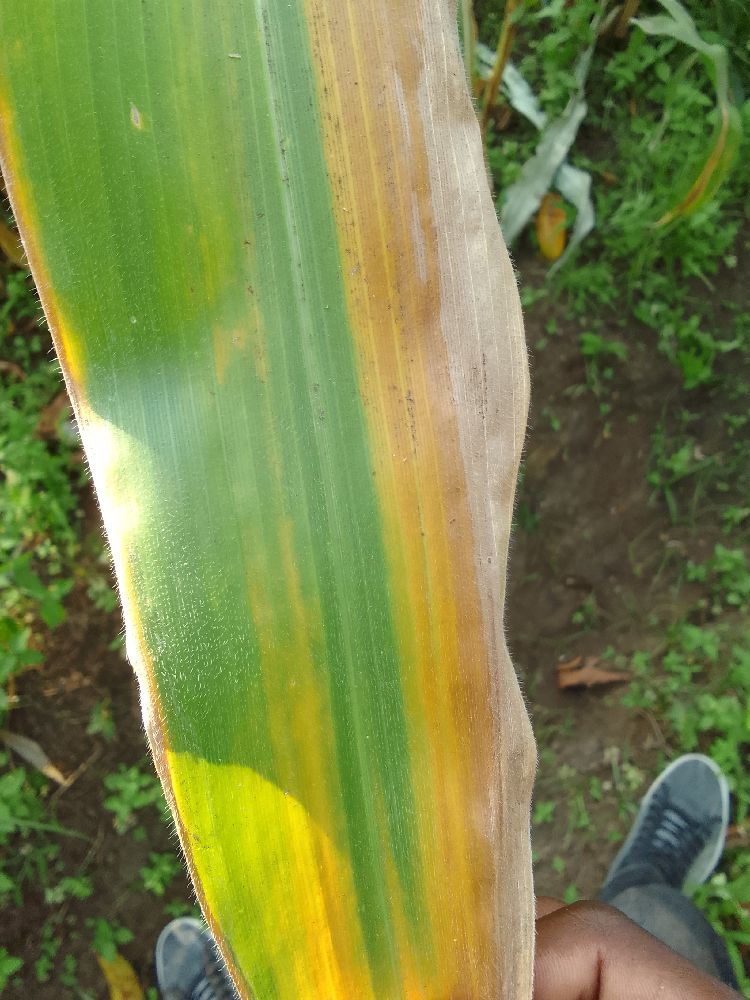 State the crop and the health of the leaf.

maize, maize lethal necrosis
